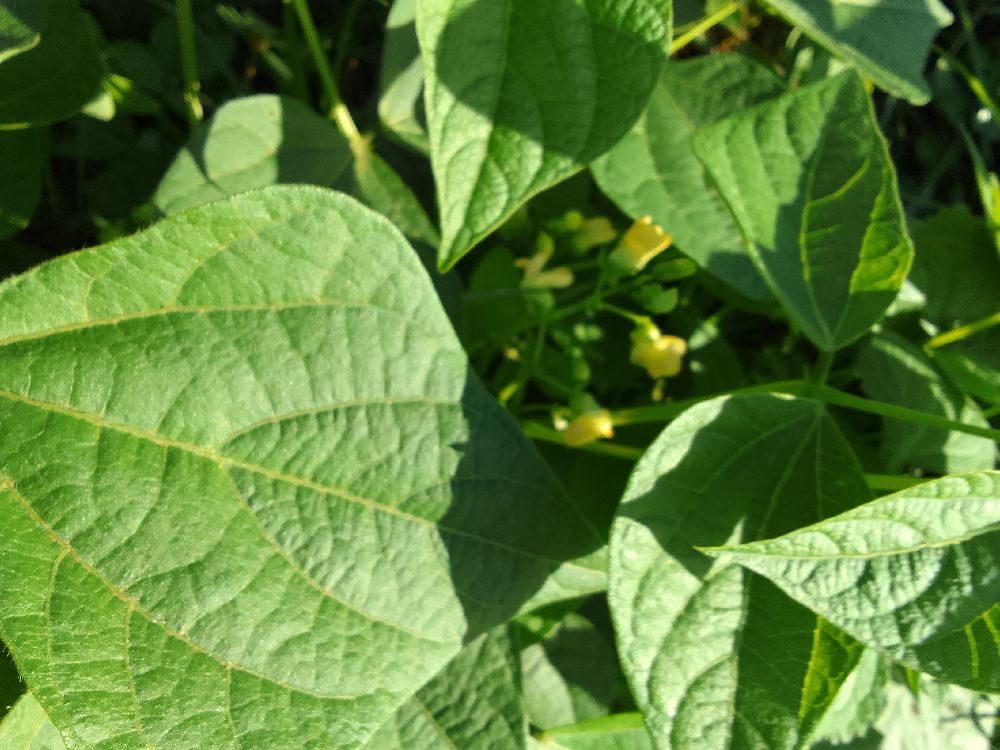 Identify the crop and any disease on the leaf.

common bean, healthy
